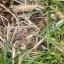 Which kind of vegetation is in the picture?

grass
